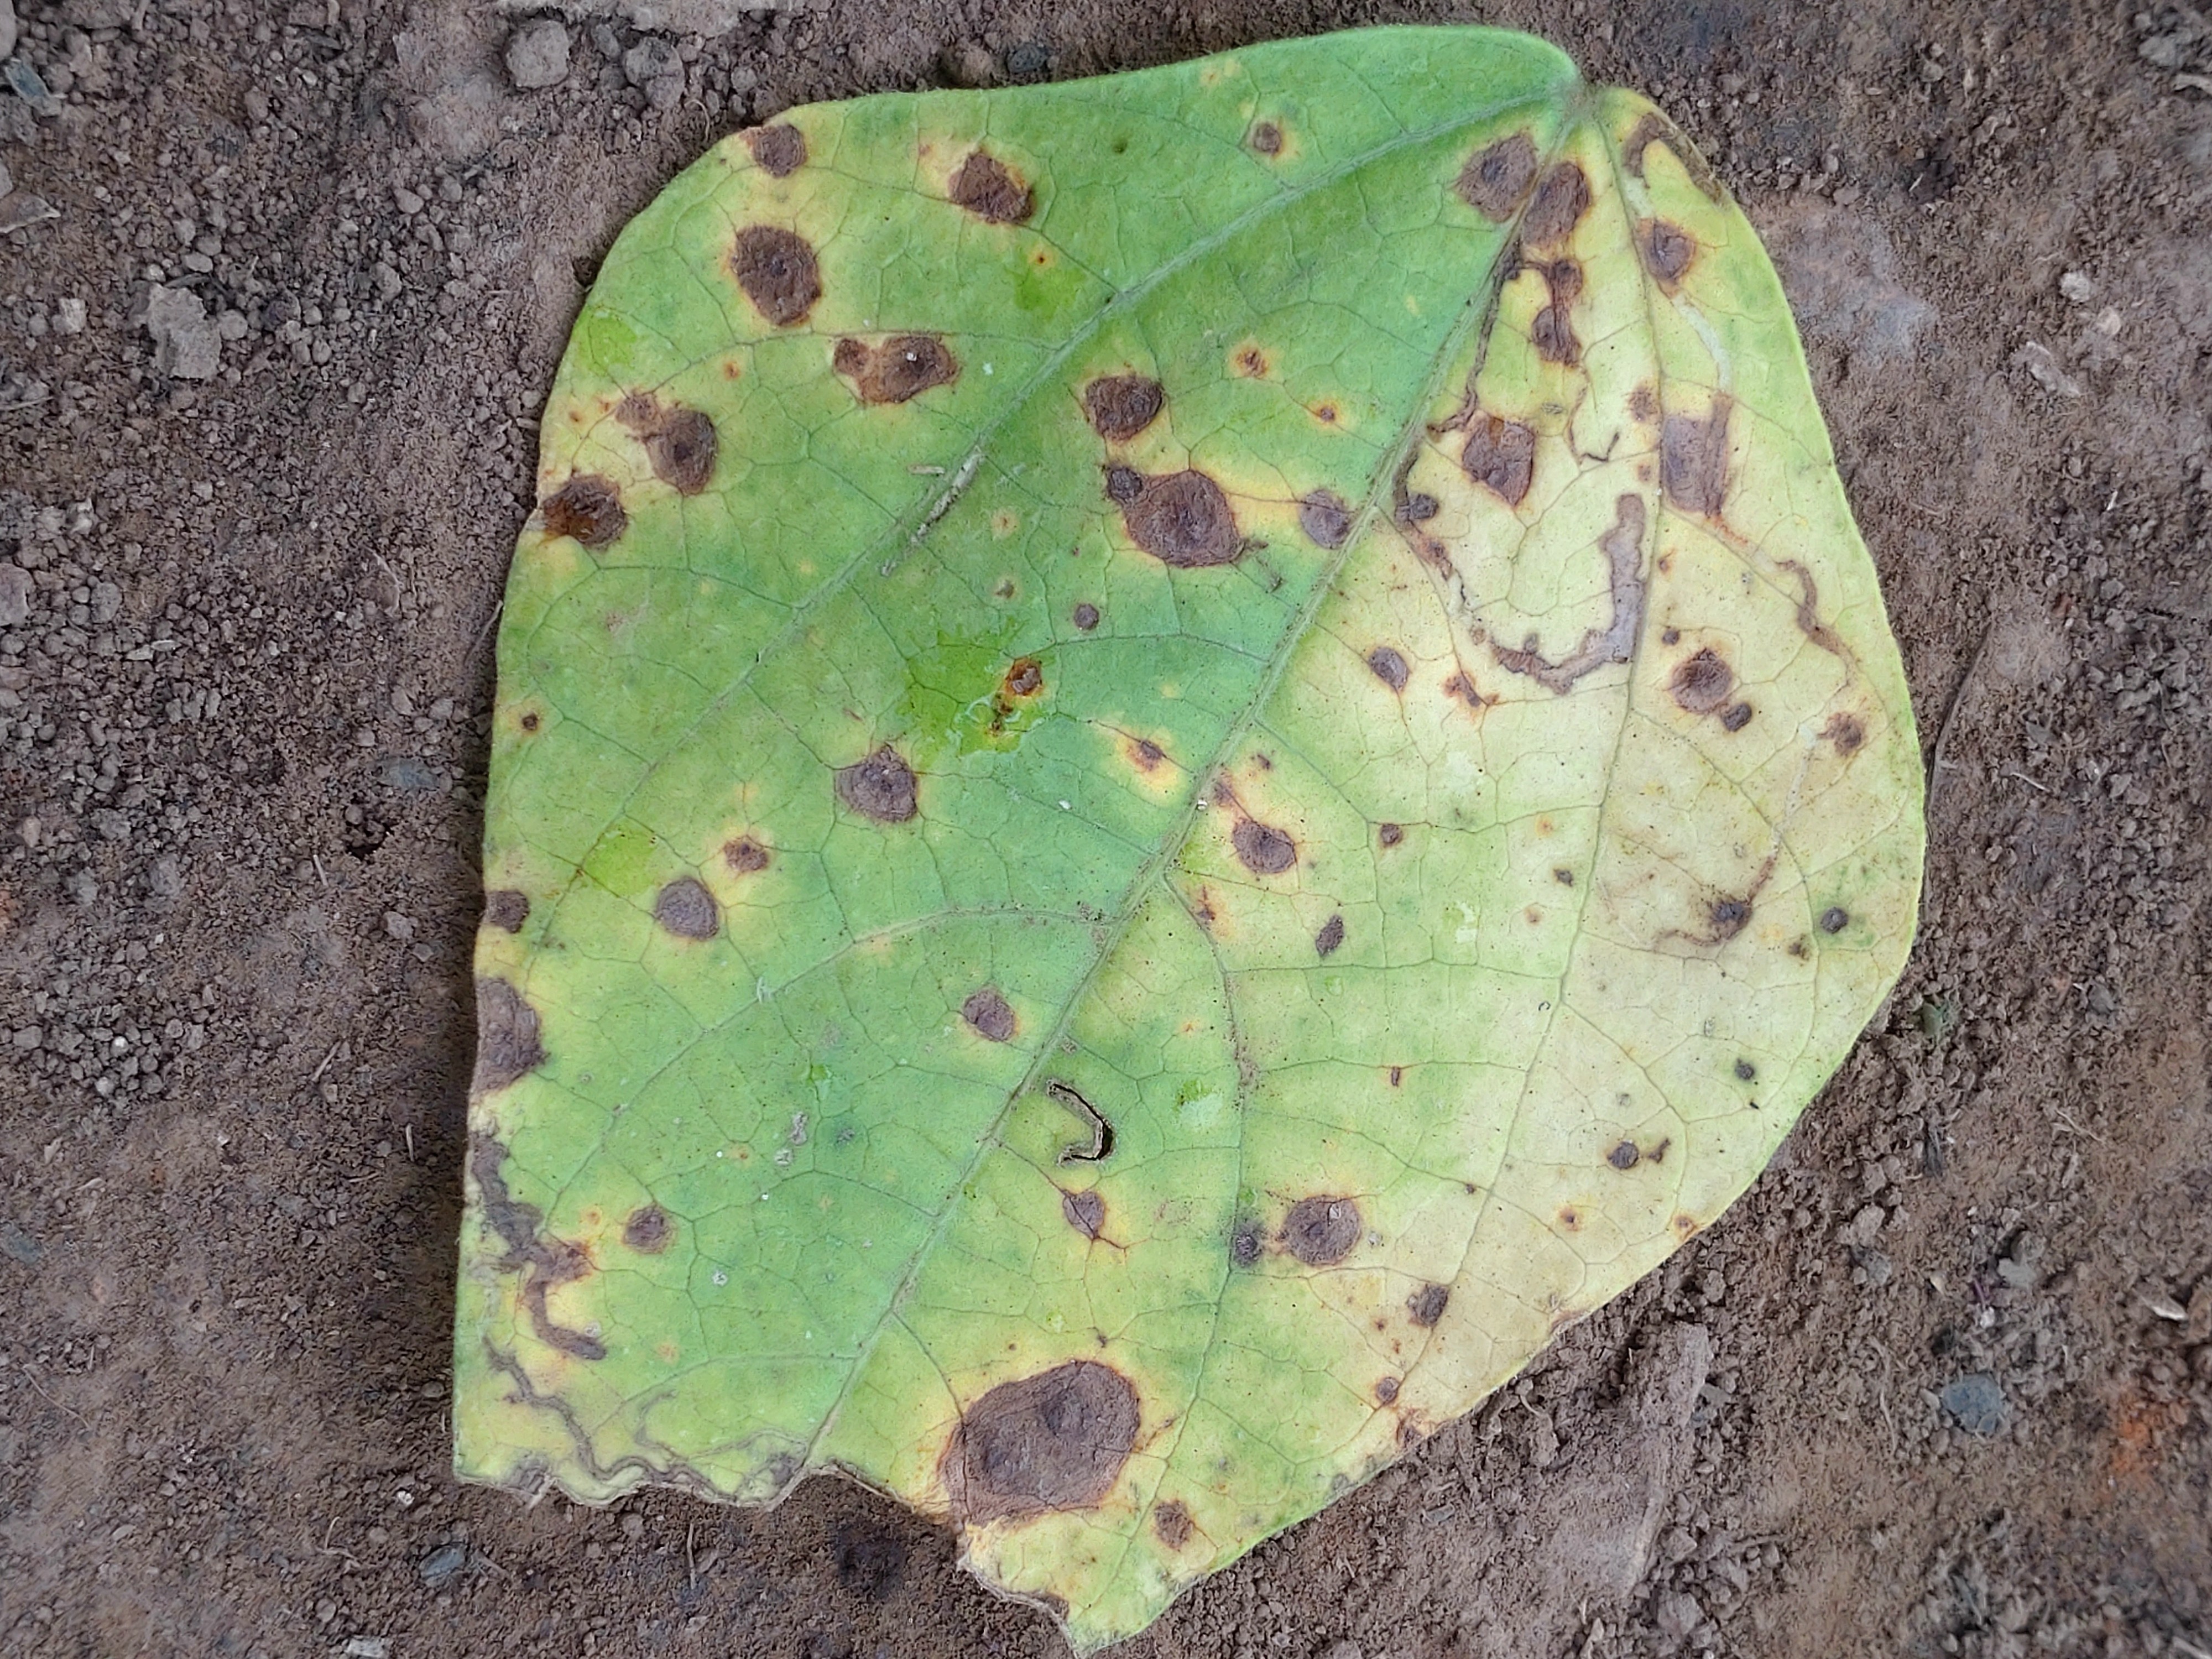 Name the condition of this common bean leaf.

anthracnose
